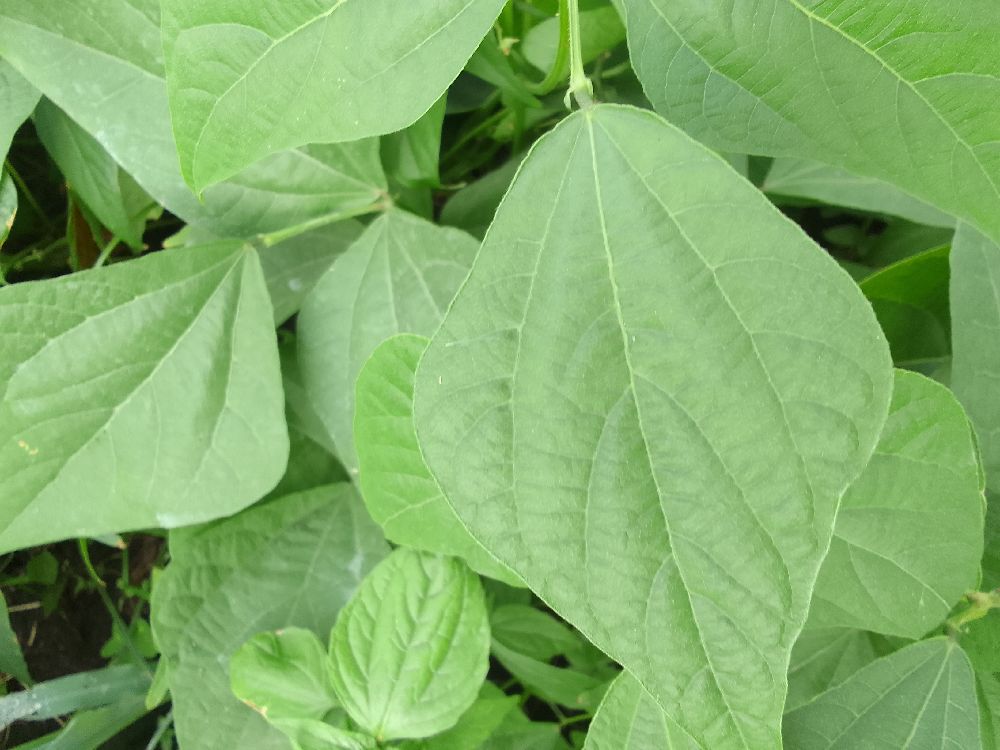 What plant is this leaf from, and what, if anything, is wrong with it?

common bean, healthy
